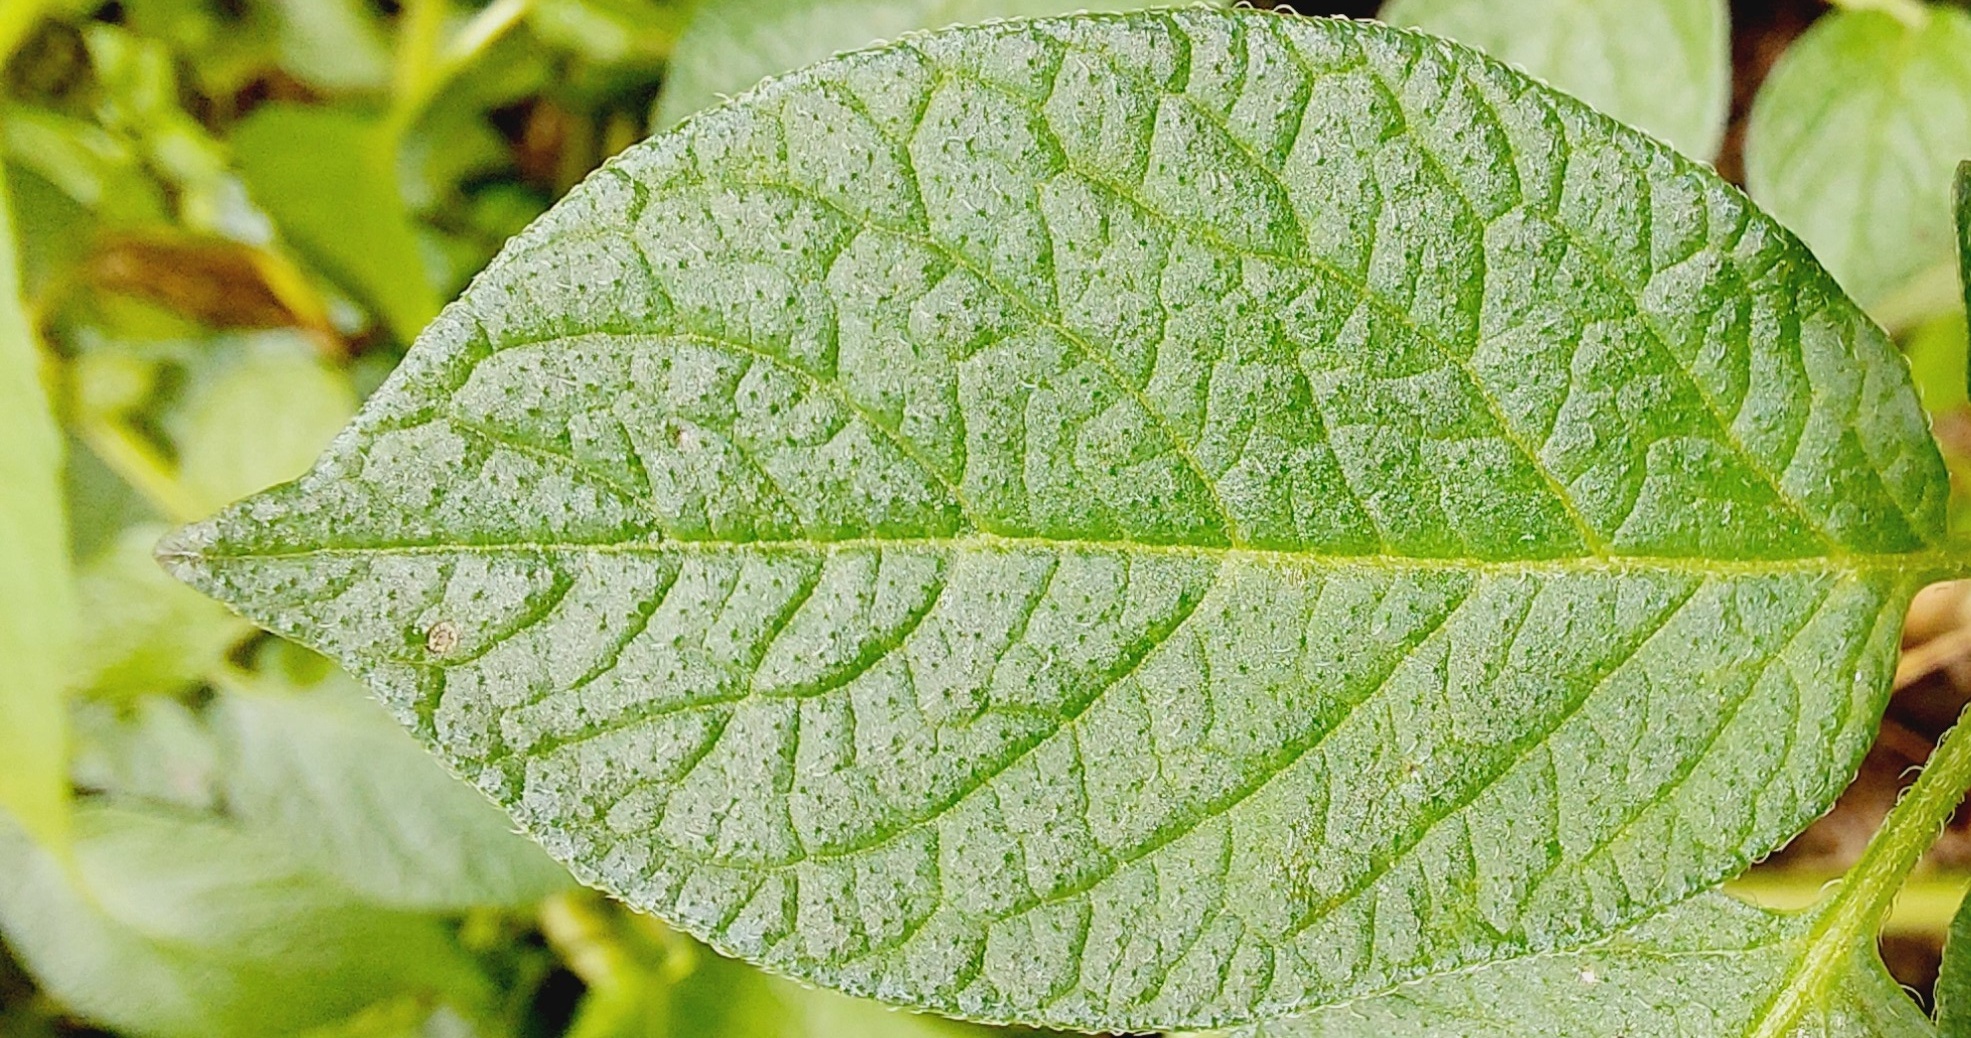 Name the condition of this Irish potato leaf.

healthy
